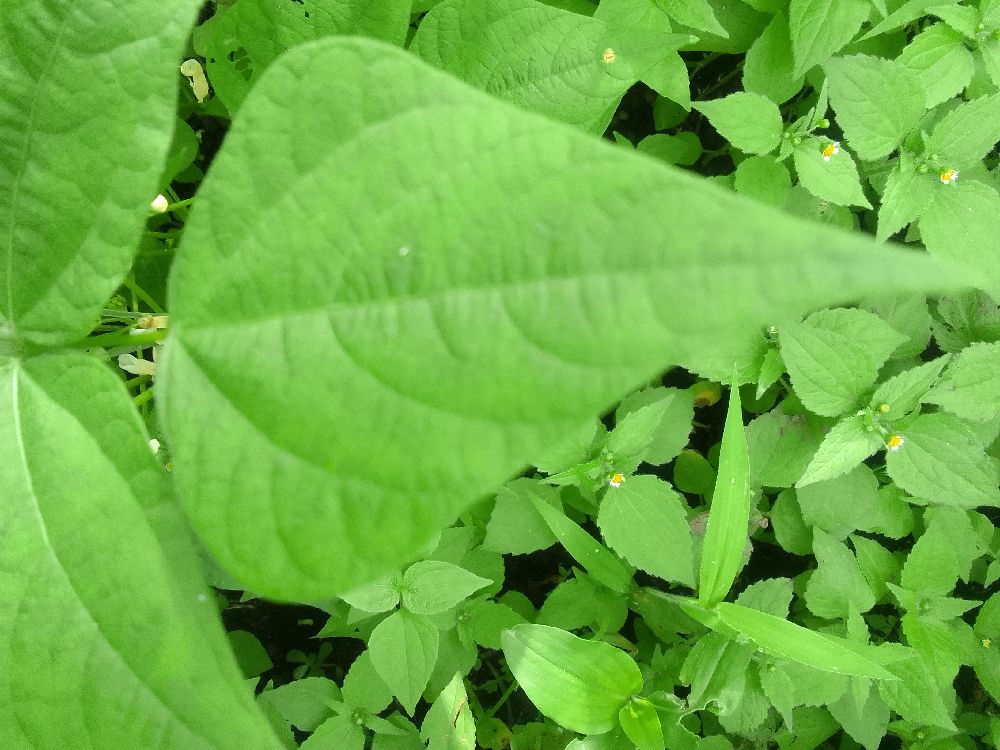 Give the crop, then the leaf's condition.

common bean, healthy
